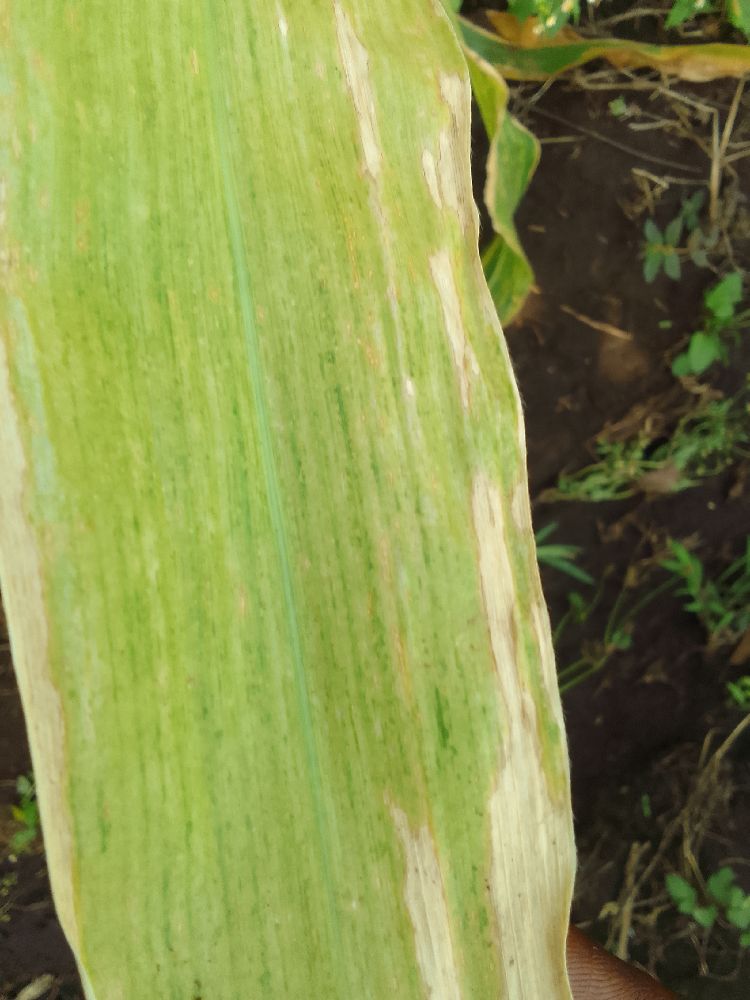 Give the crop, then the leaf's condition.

maize, maize lethal necrosis
